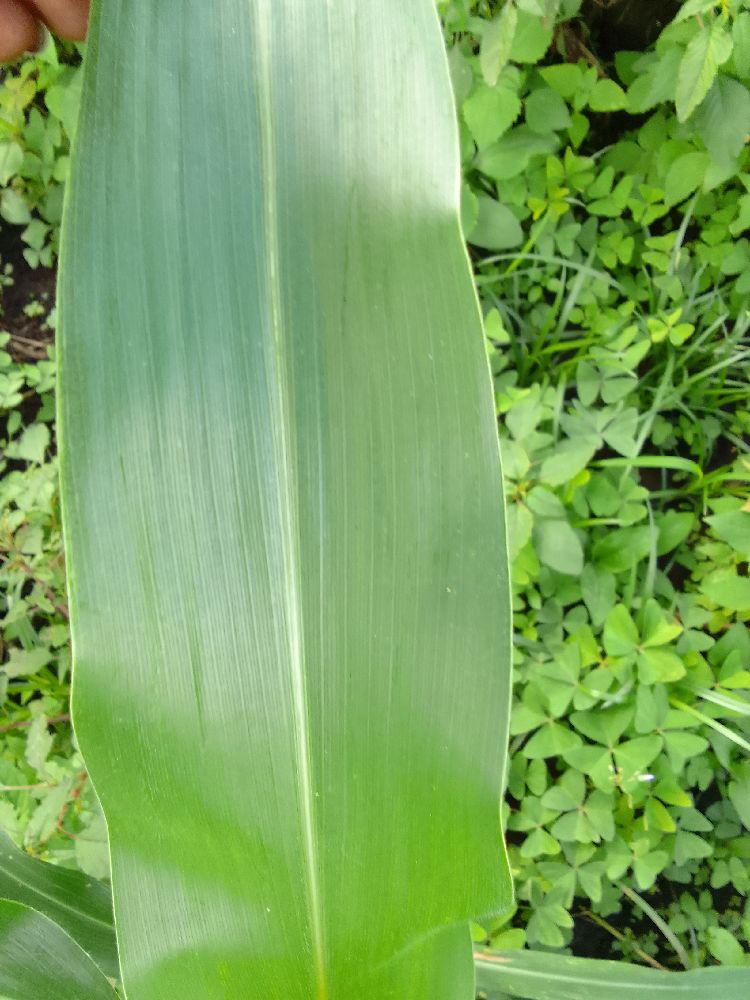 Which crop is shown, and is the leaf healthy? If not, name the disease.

maize, healthy
